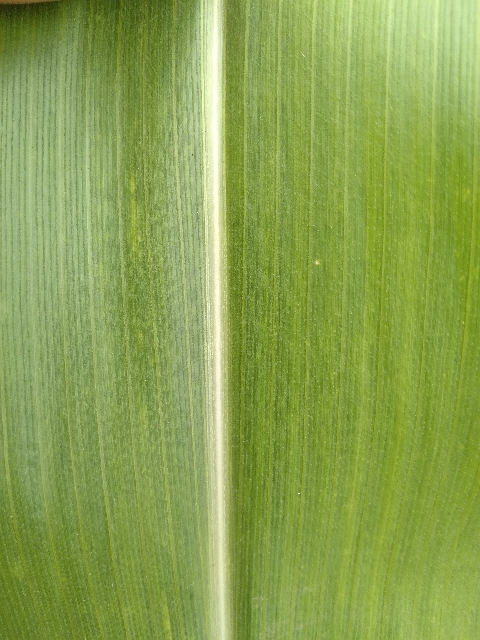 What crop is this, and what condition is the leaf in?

maize, healthy
